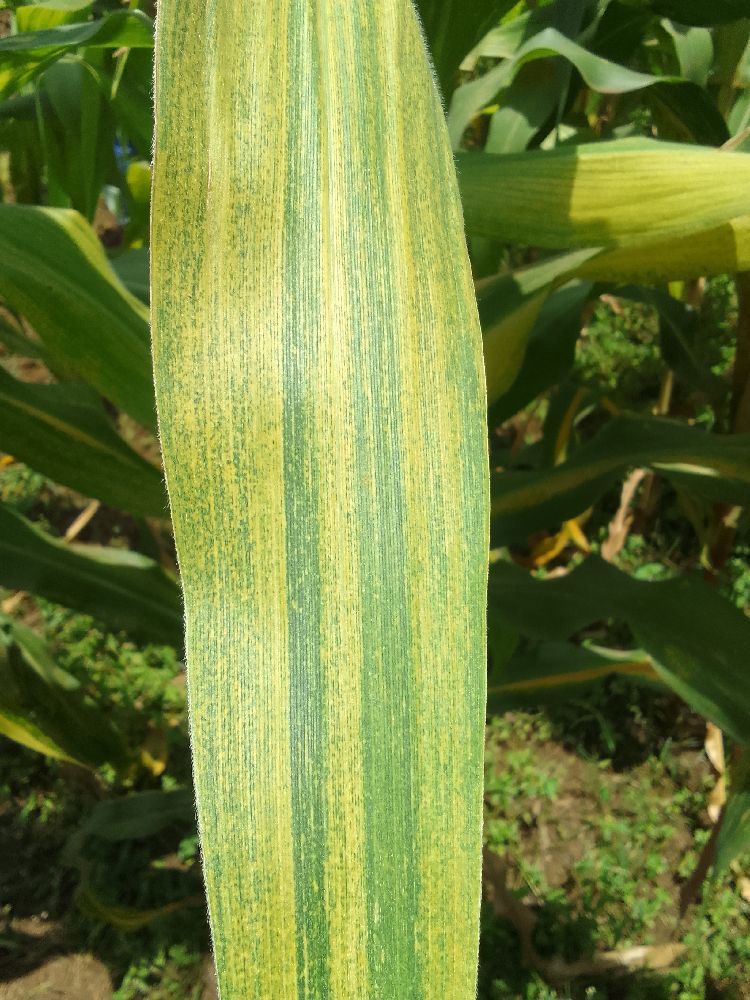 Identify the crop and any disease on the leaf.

maize, maize lethal necrosis
